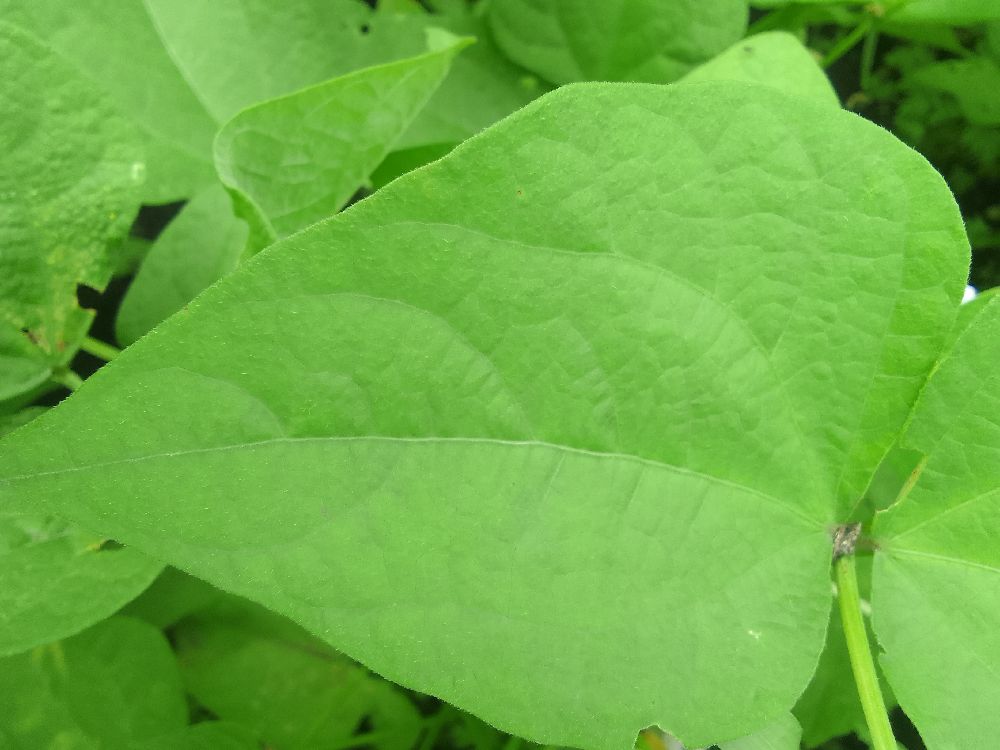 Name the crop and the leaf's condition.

common bean, healthy
